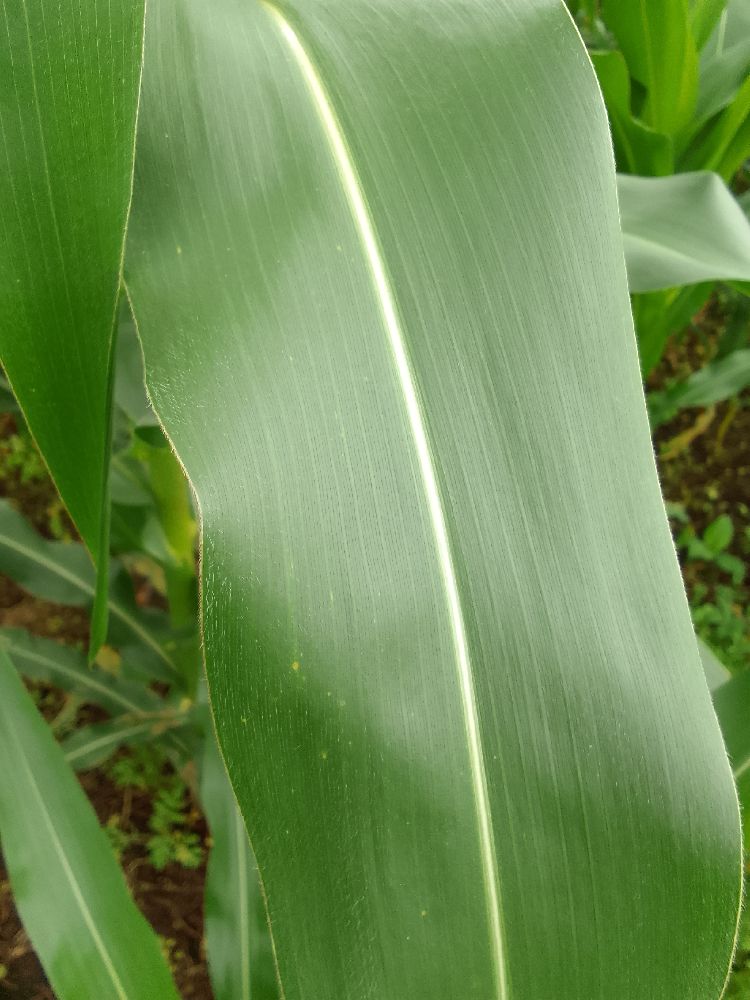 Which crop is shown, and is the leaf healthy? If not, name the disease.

maize, healthy
